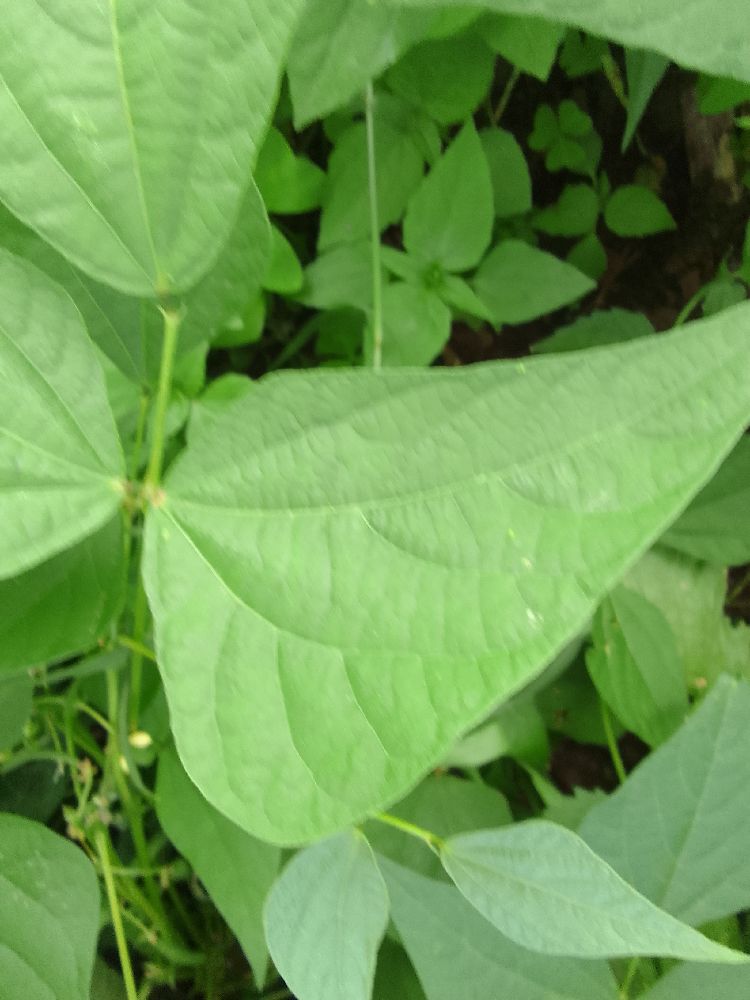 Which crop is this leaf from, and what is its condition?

common bean, healthy
